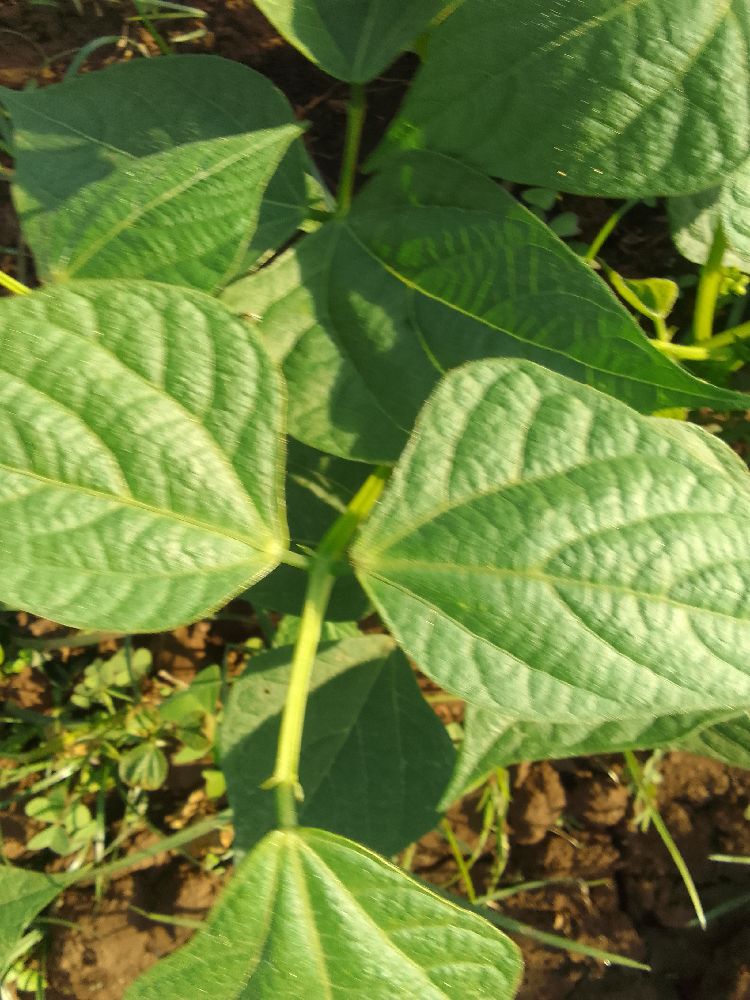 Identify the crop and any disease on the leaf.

common bean, healthy
